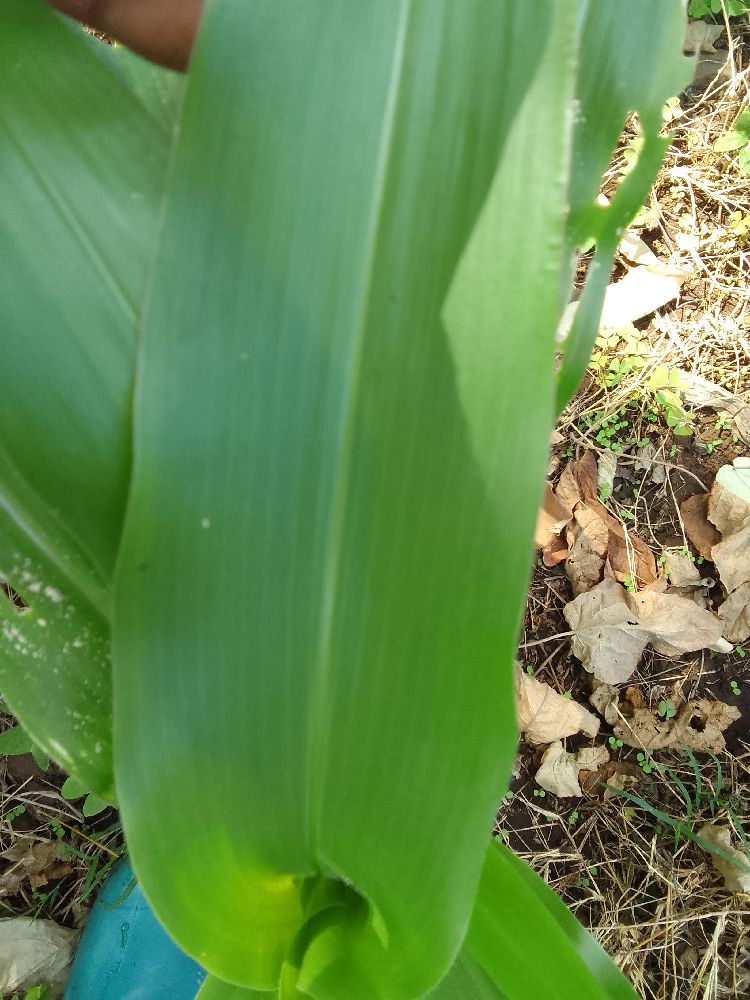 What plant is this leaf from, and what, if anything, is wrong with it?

maize, healthy
